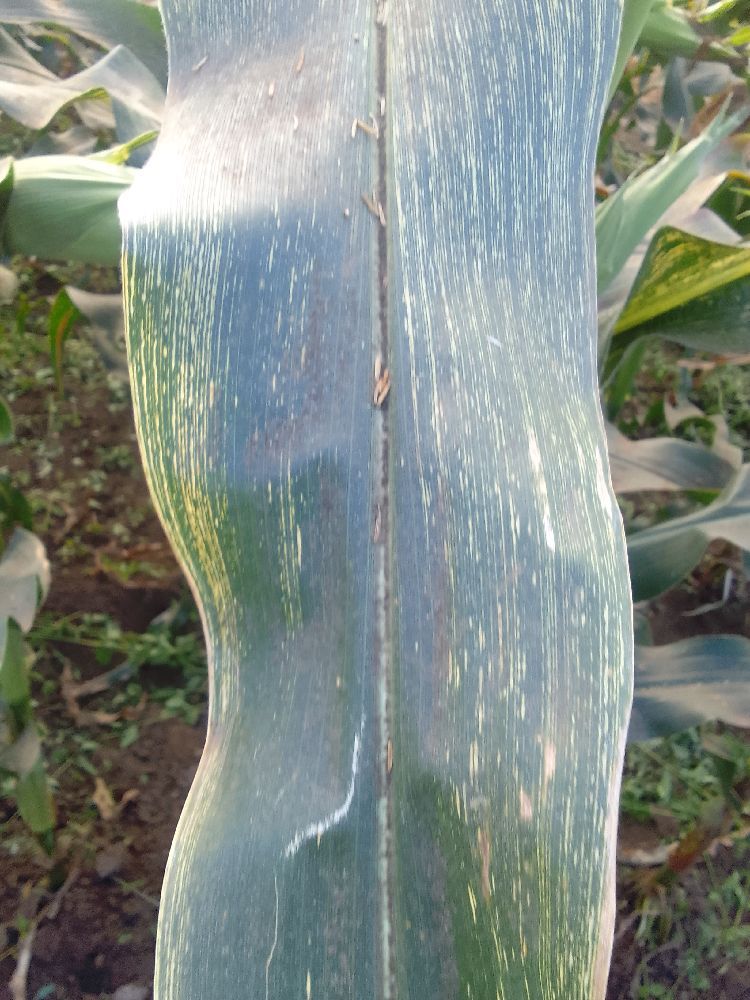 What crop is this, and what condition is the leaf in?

maize, maize streak virus
